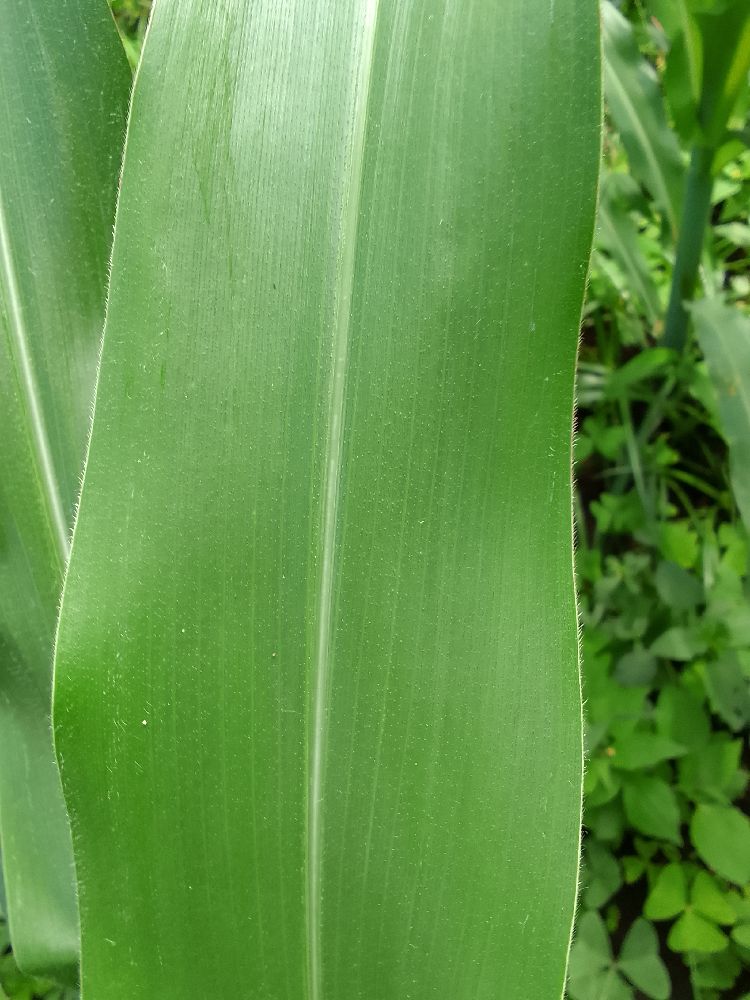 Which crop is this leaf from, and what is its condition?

maize, healthy
